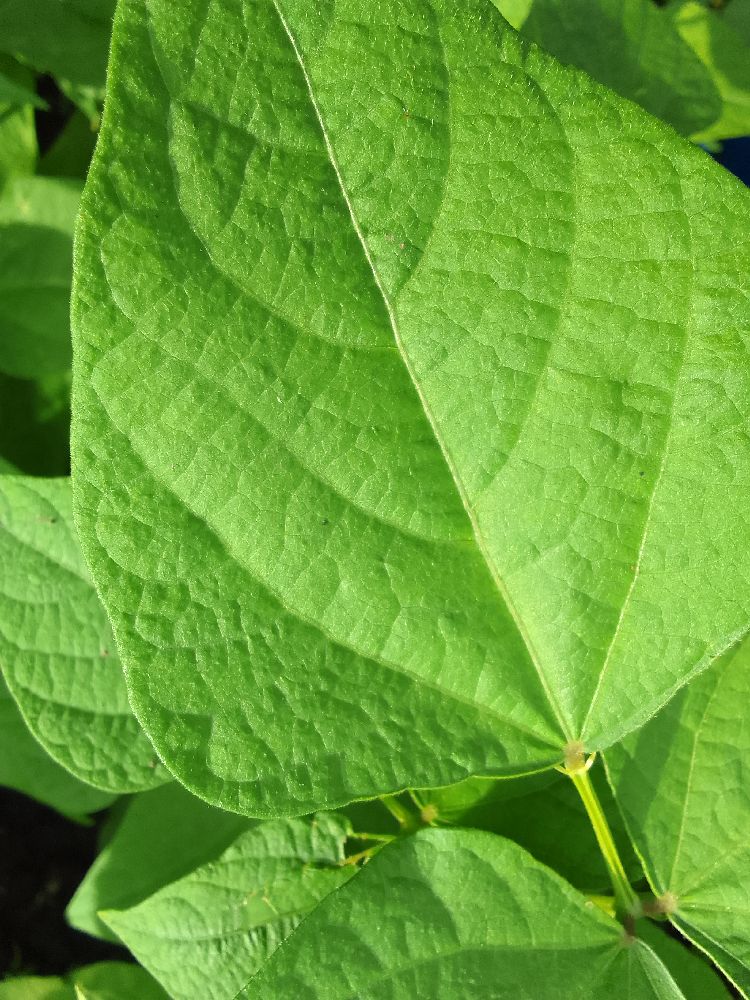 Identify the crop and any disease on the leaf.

common bean, healthy
